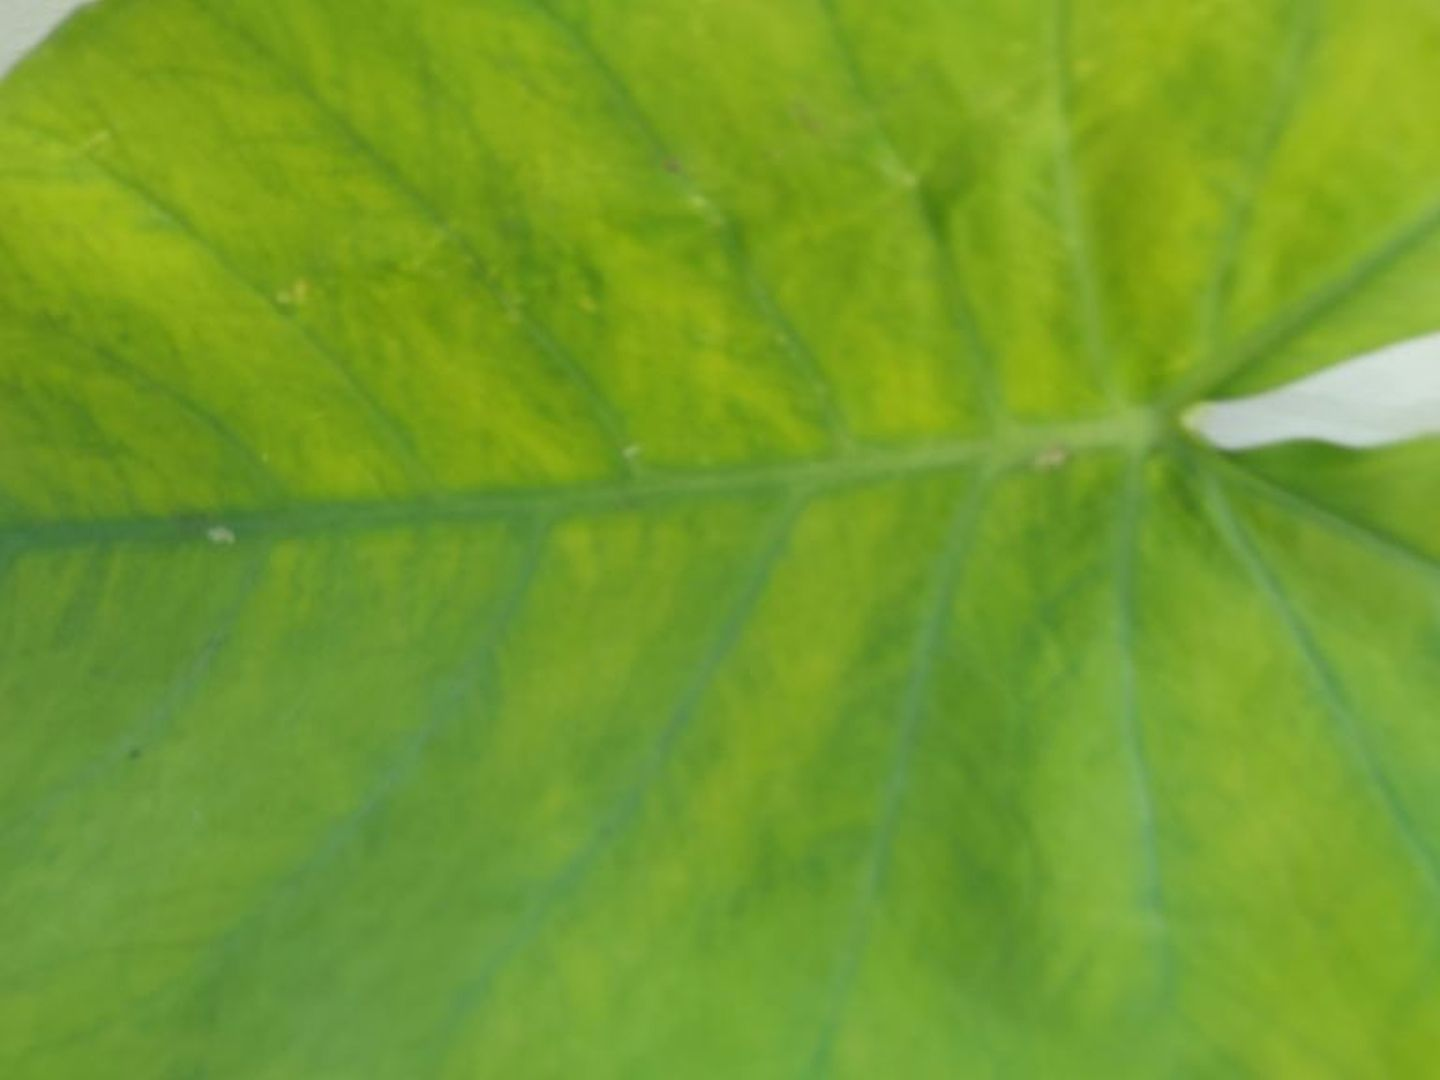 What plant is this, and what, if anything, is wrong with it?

taro, mosaic
